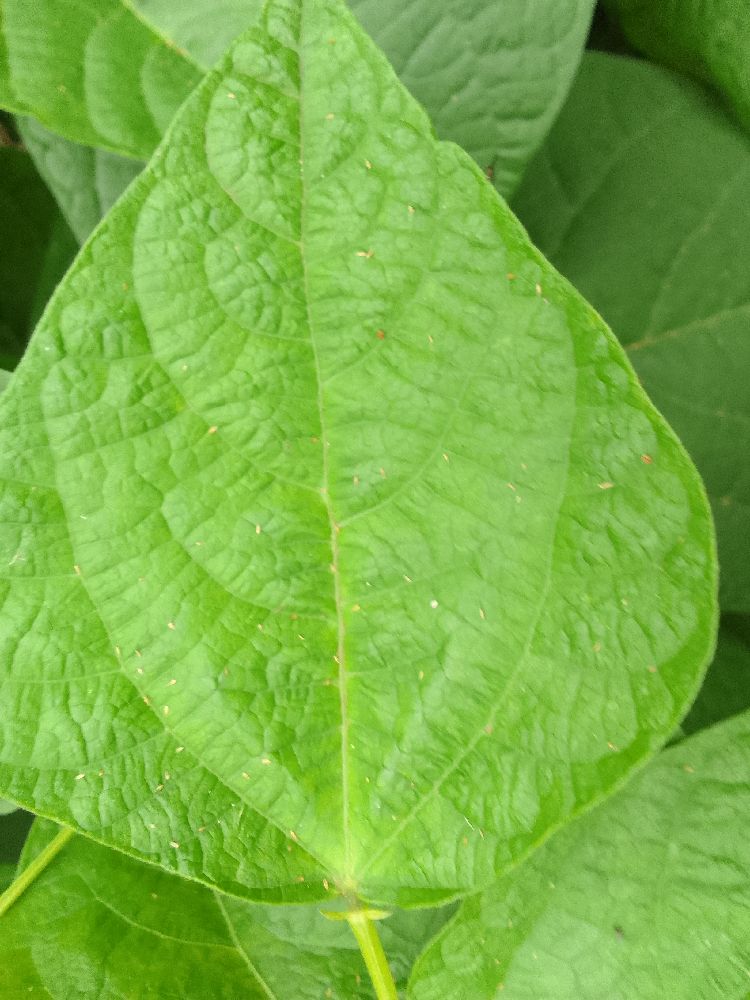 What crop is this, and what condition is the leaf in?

common bean, healthy
